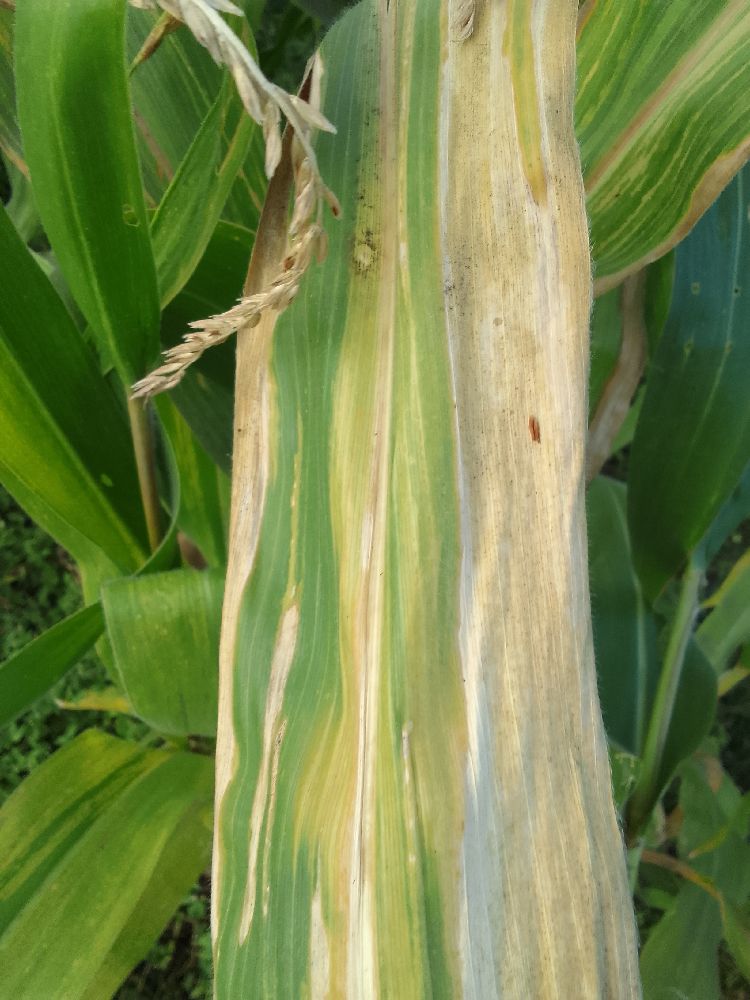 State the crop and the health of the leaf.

maize, maize lethal necrosis
